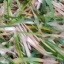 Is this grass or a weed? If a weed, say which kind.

grass
